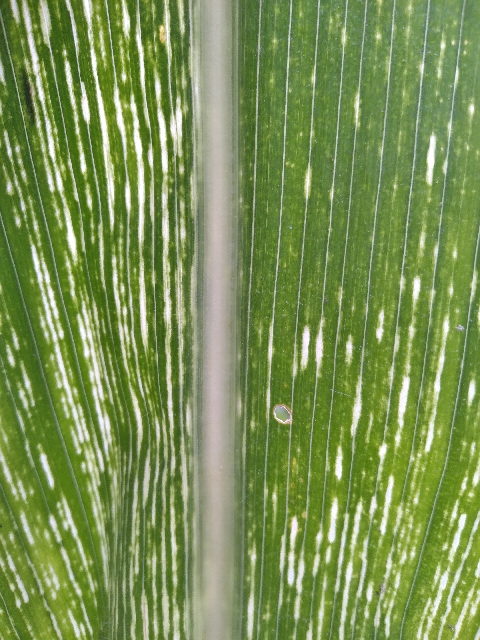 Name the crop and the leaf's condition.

maize, maize streak virus
